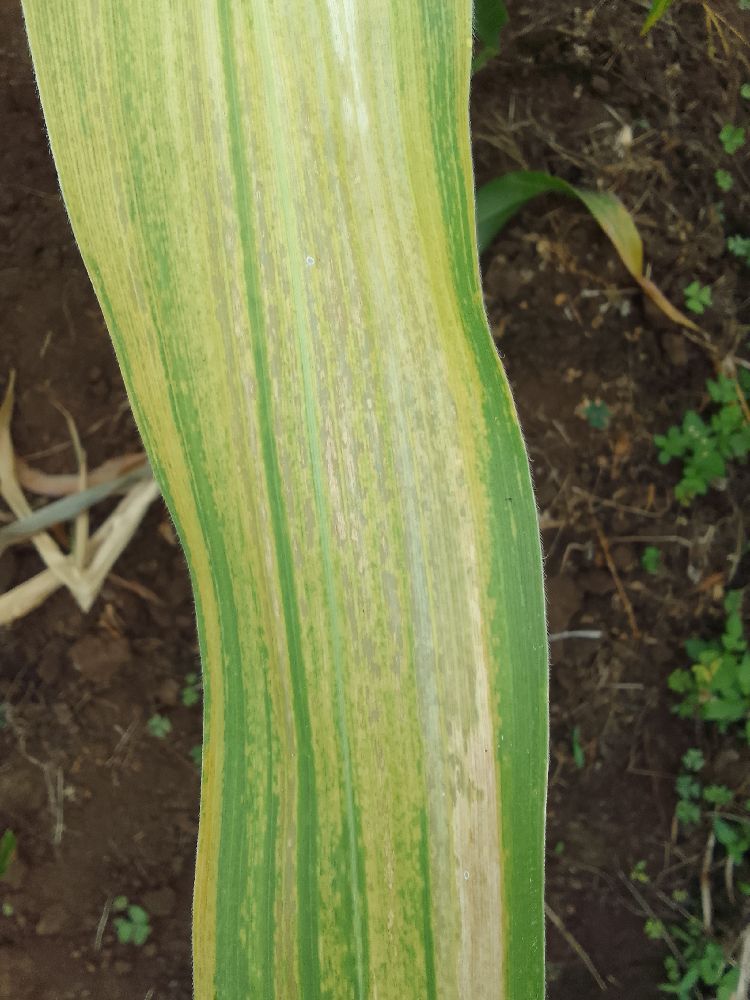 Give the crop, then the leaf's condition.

maize, maize lethal necrosis
